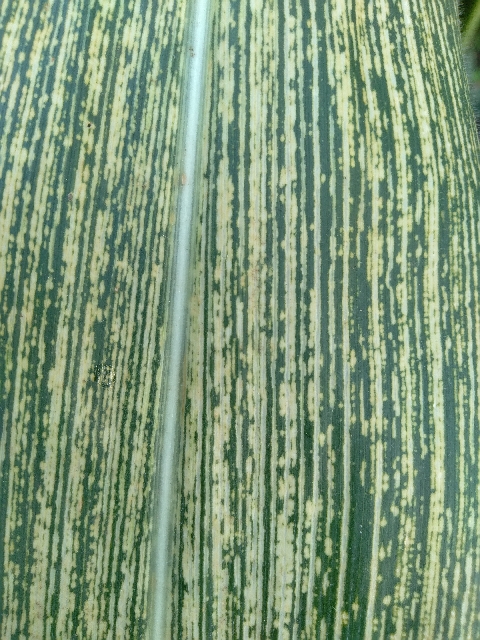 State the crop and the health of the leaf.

maize, maize streak virus
